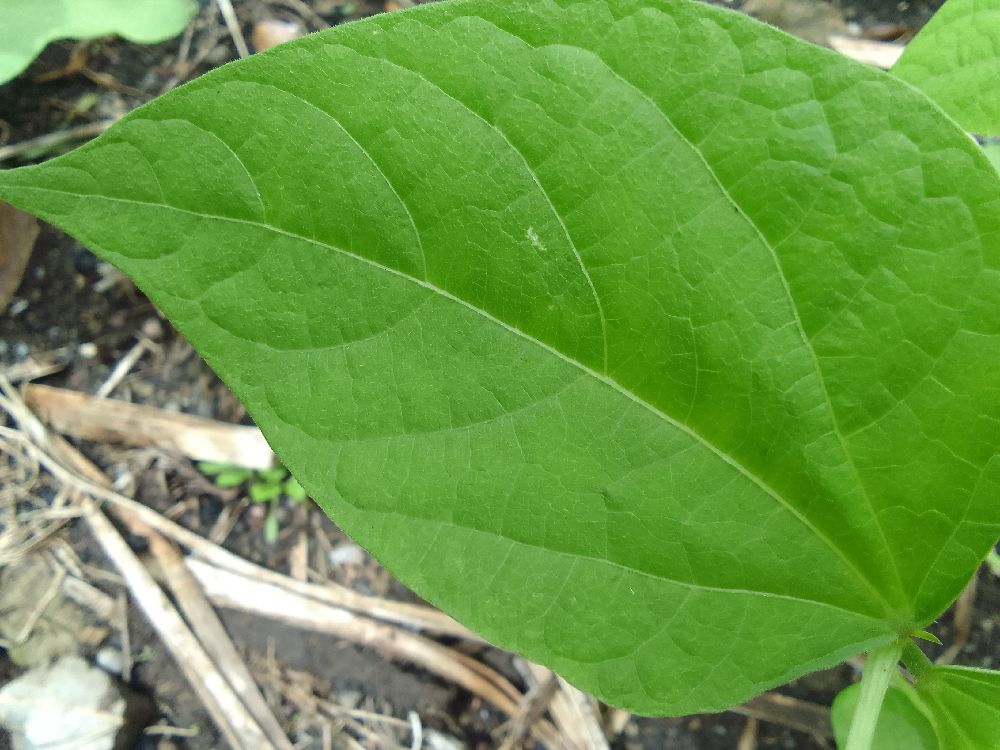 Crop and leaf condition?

common bean, healthy
